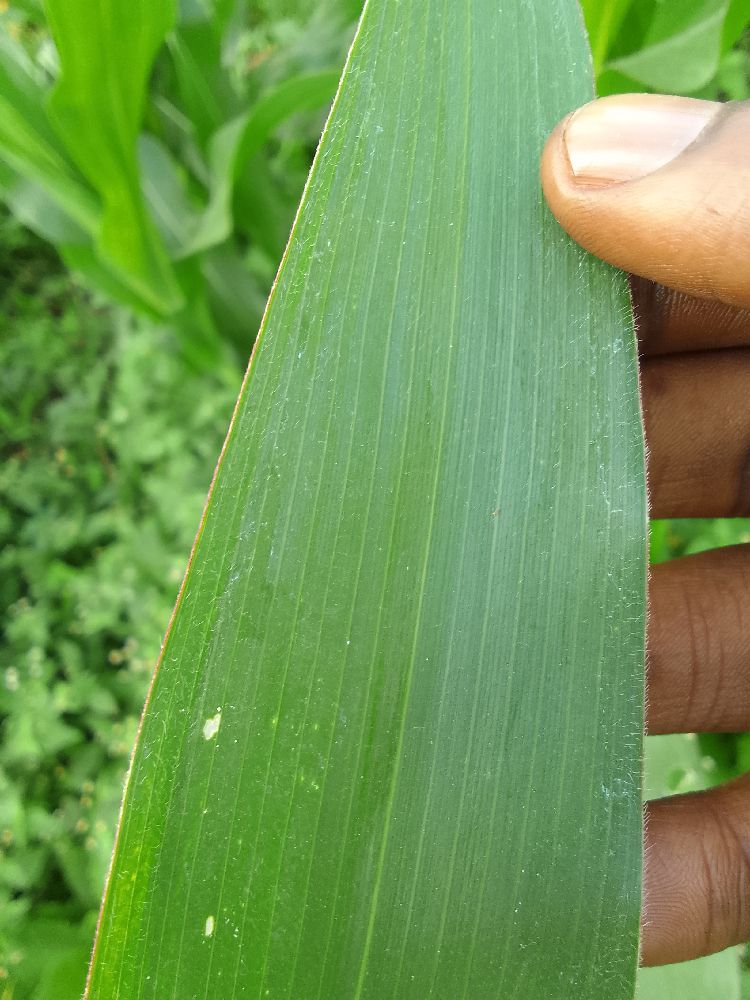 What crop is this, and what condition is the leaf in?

maize, healthy
